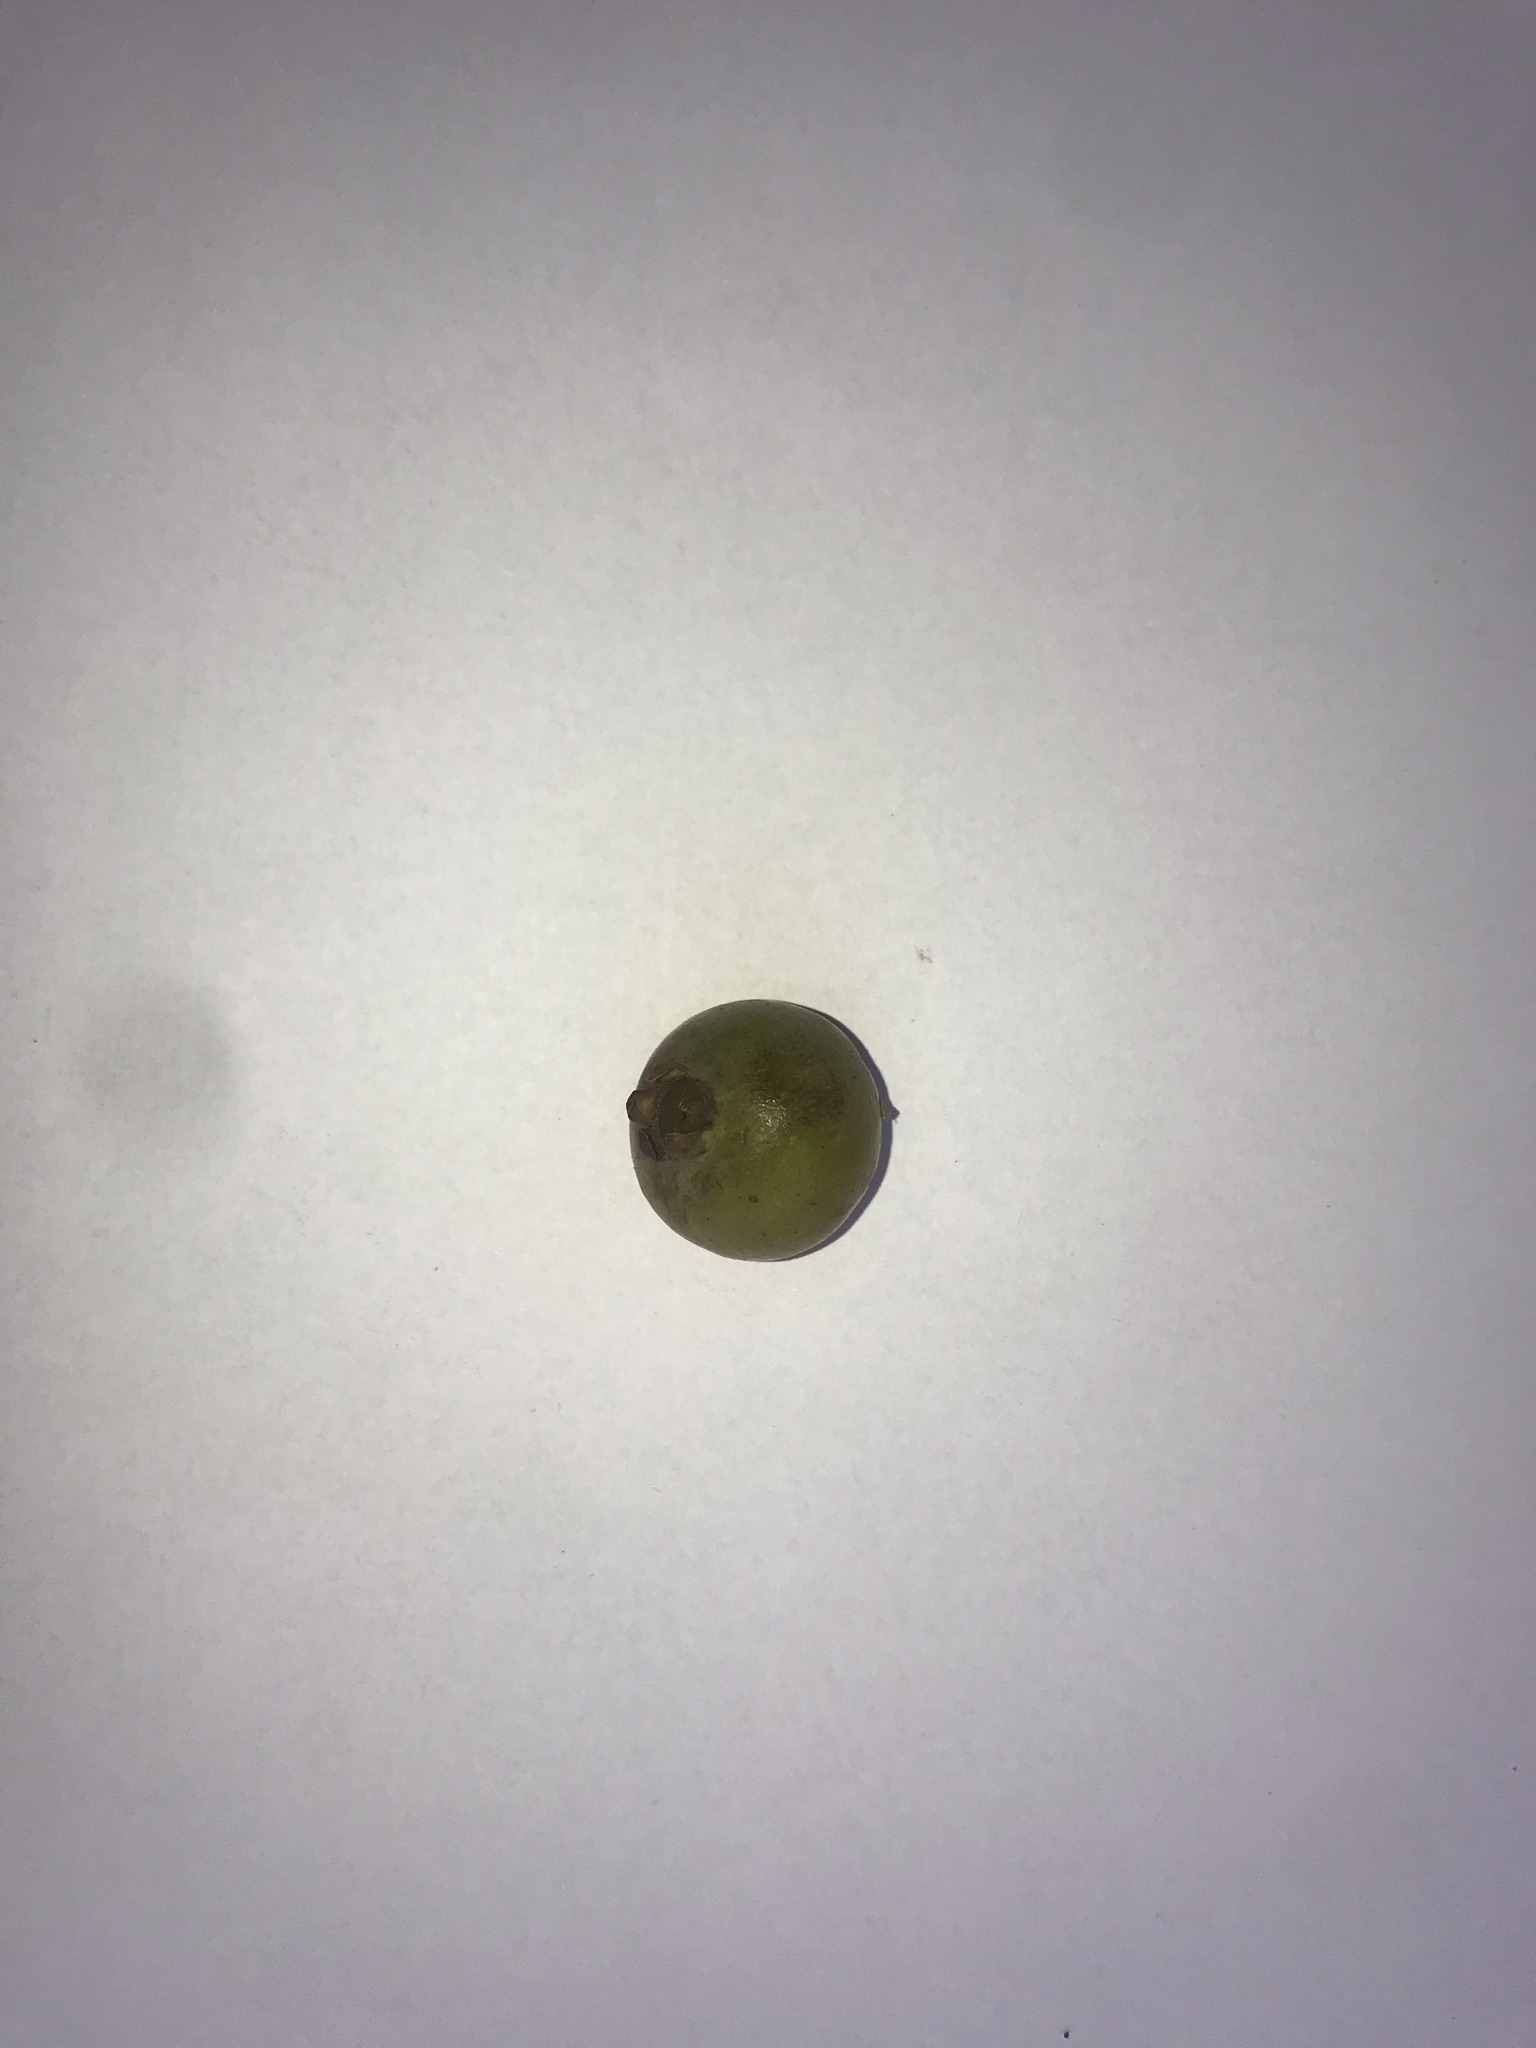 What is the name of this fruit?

gabiroba
